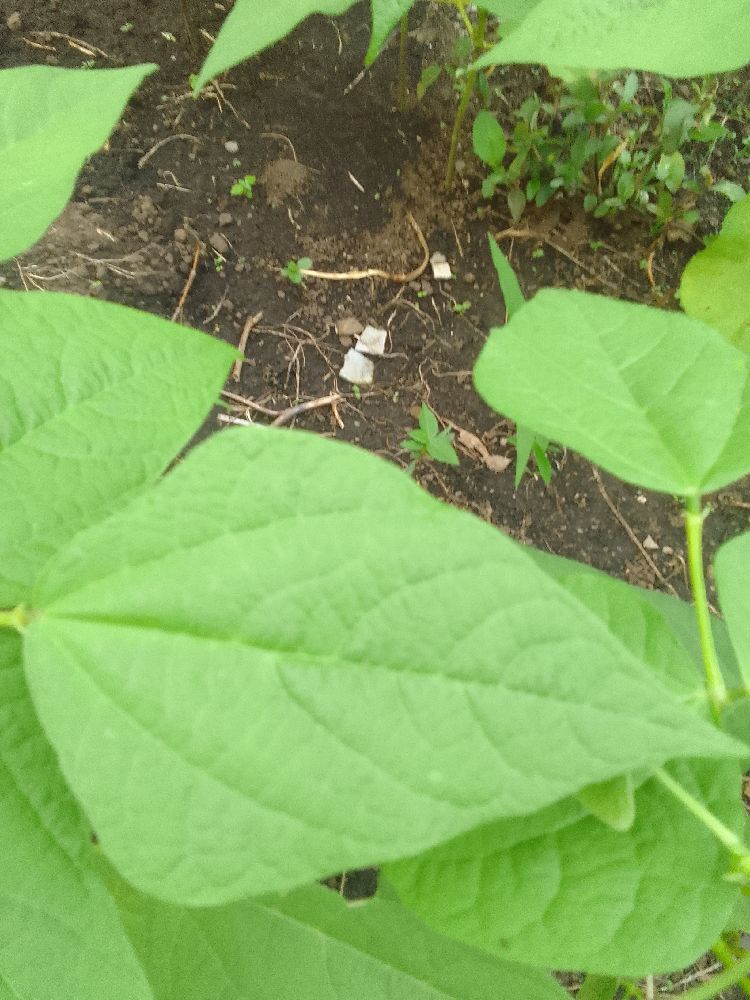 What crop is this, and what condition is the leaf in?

common bean, healthy
